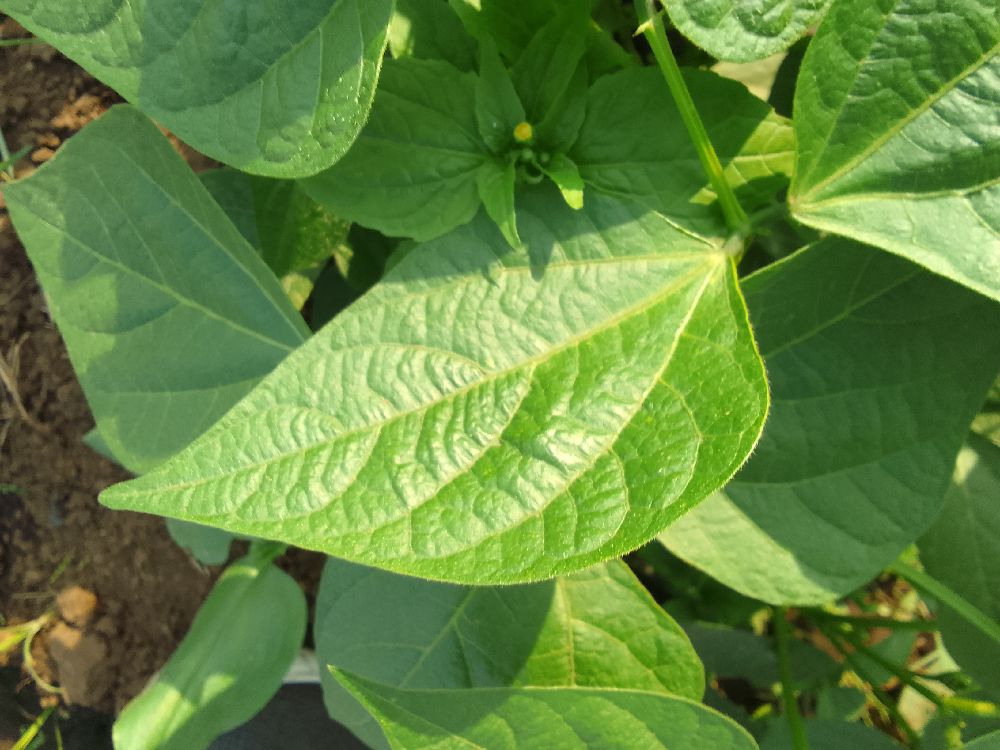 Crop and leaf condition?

common bean, healthy
